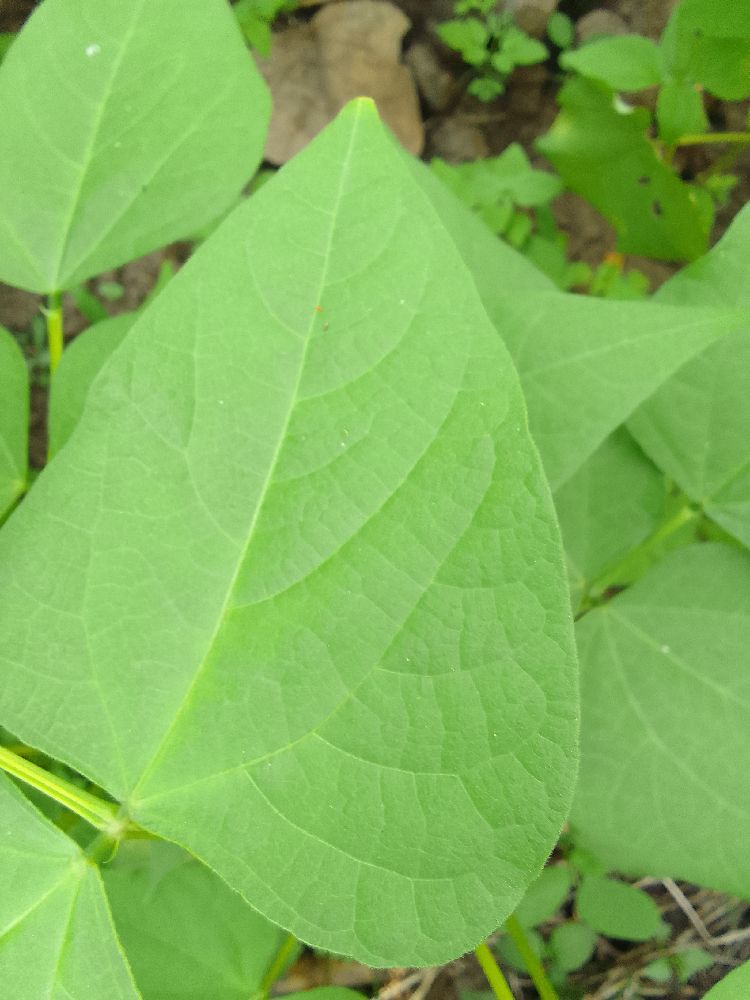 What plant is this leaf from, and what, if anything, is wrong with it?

common bean, healthy
